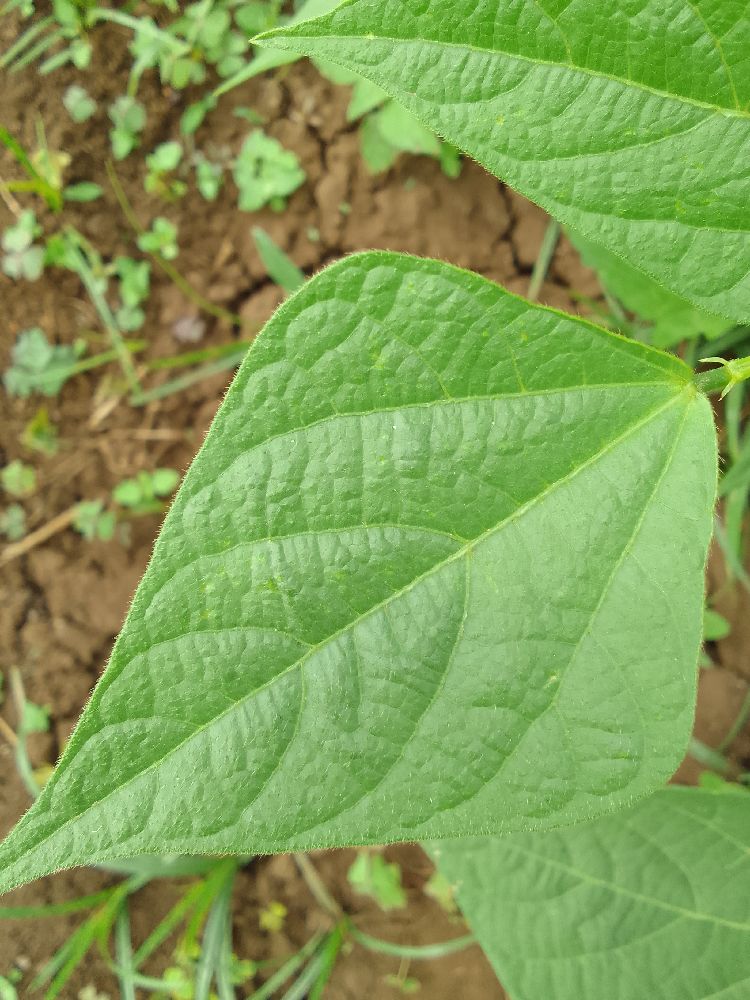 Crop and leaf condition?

common bean, healthy
